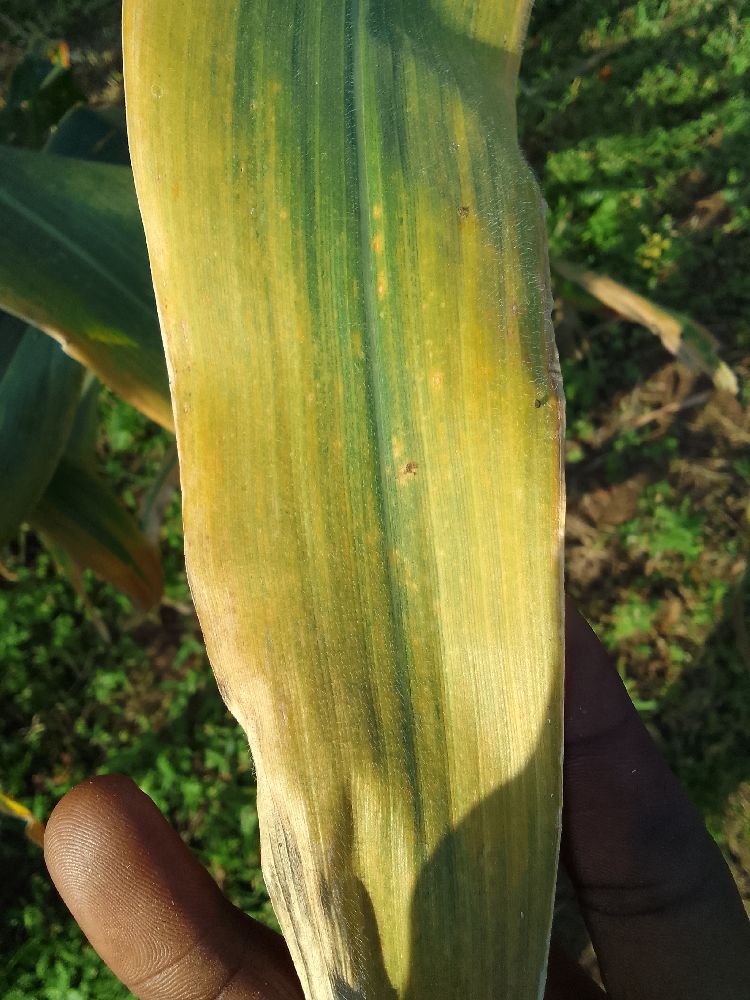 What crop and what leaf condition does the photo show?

maize, maize lethal necrosis
